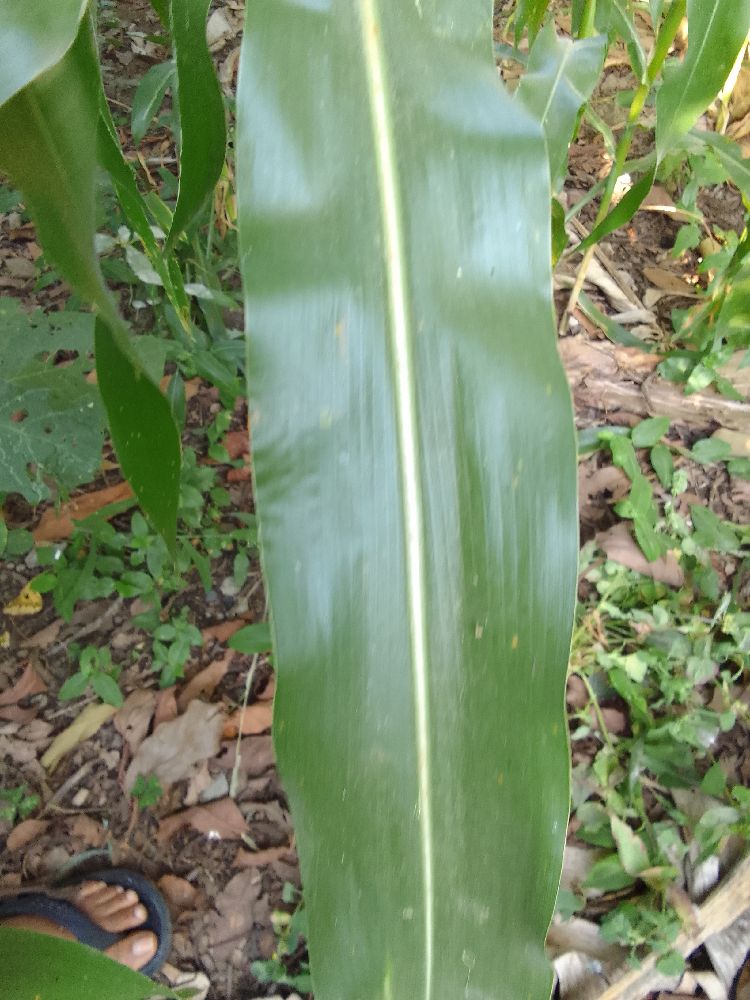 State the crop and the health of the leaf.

maize, healthy
